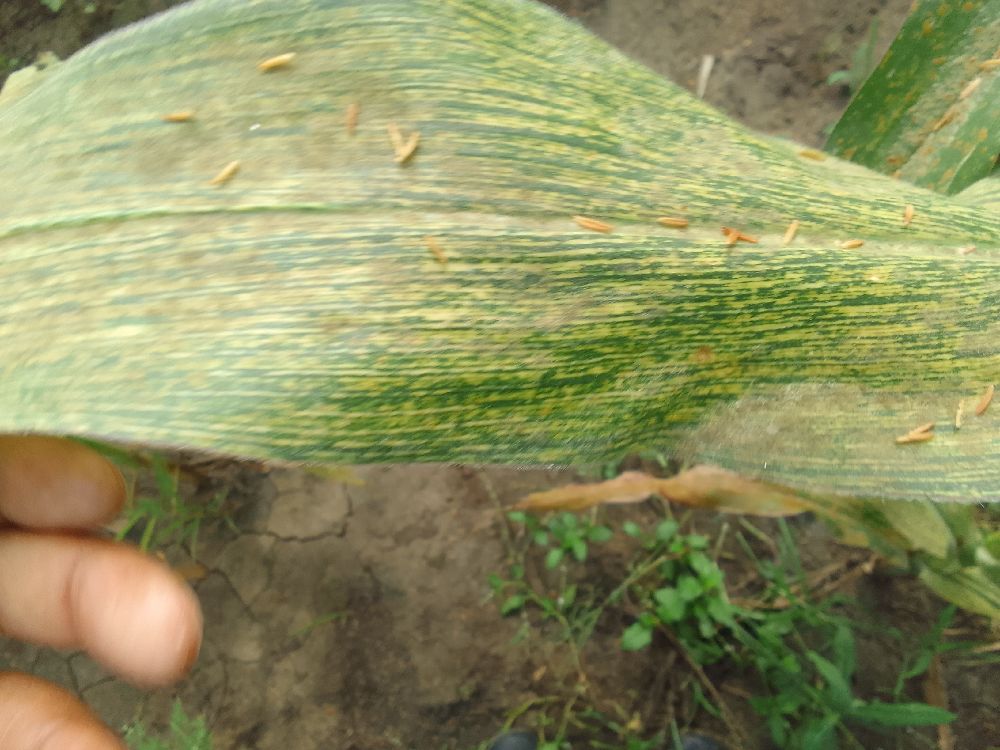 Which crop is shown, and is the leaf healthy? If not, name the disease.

maize, maize streak virus
